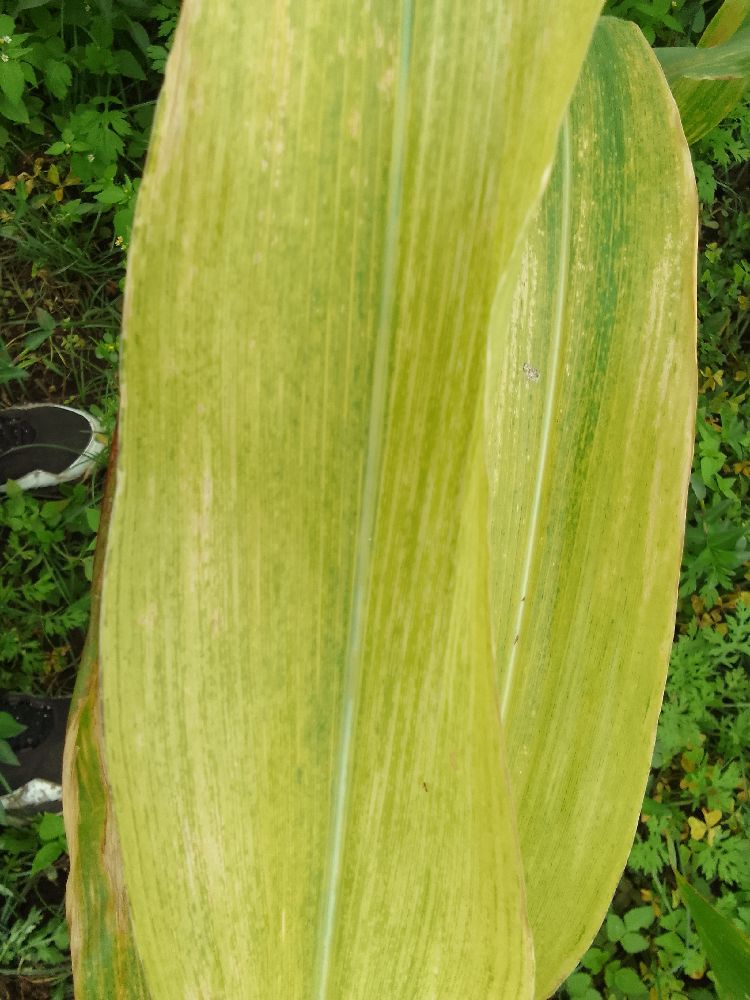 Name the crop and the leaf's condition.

maize, maize lethal necrosis
